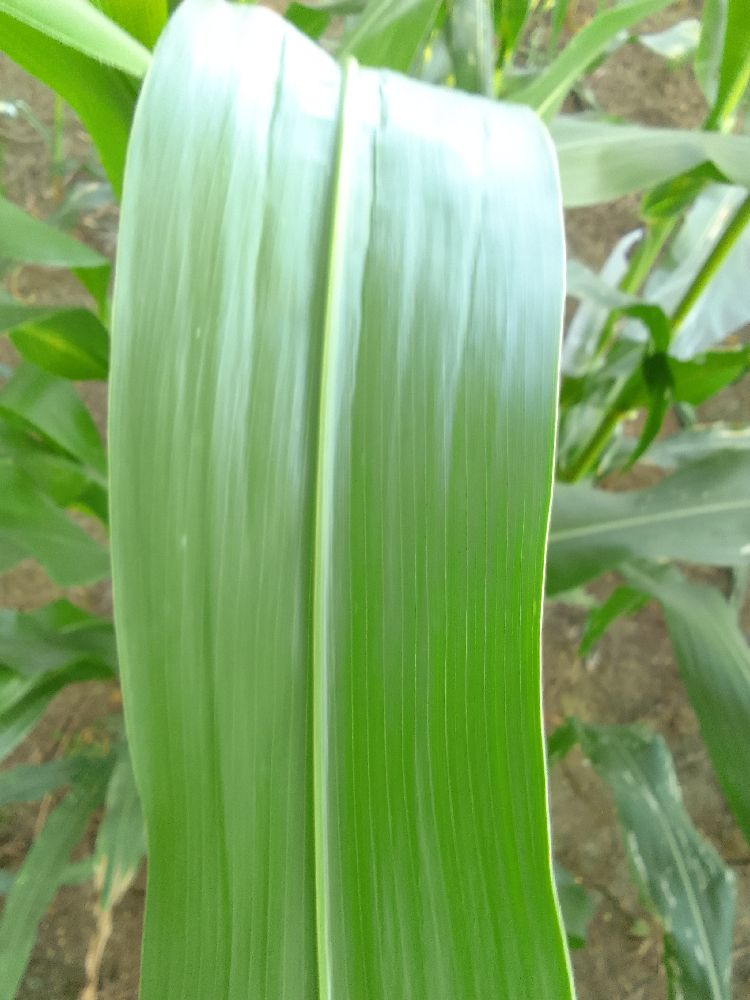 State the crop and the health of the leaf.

common bean, healthy
